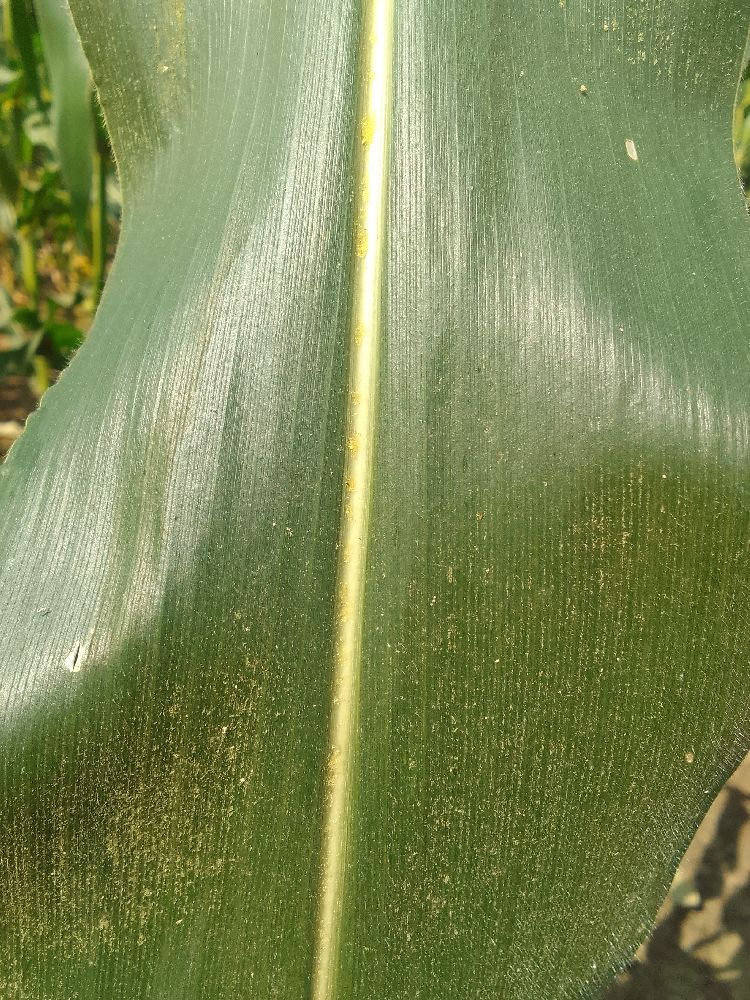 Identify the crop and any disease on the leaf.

maize, healthy
